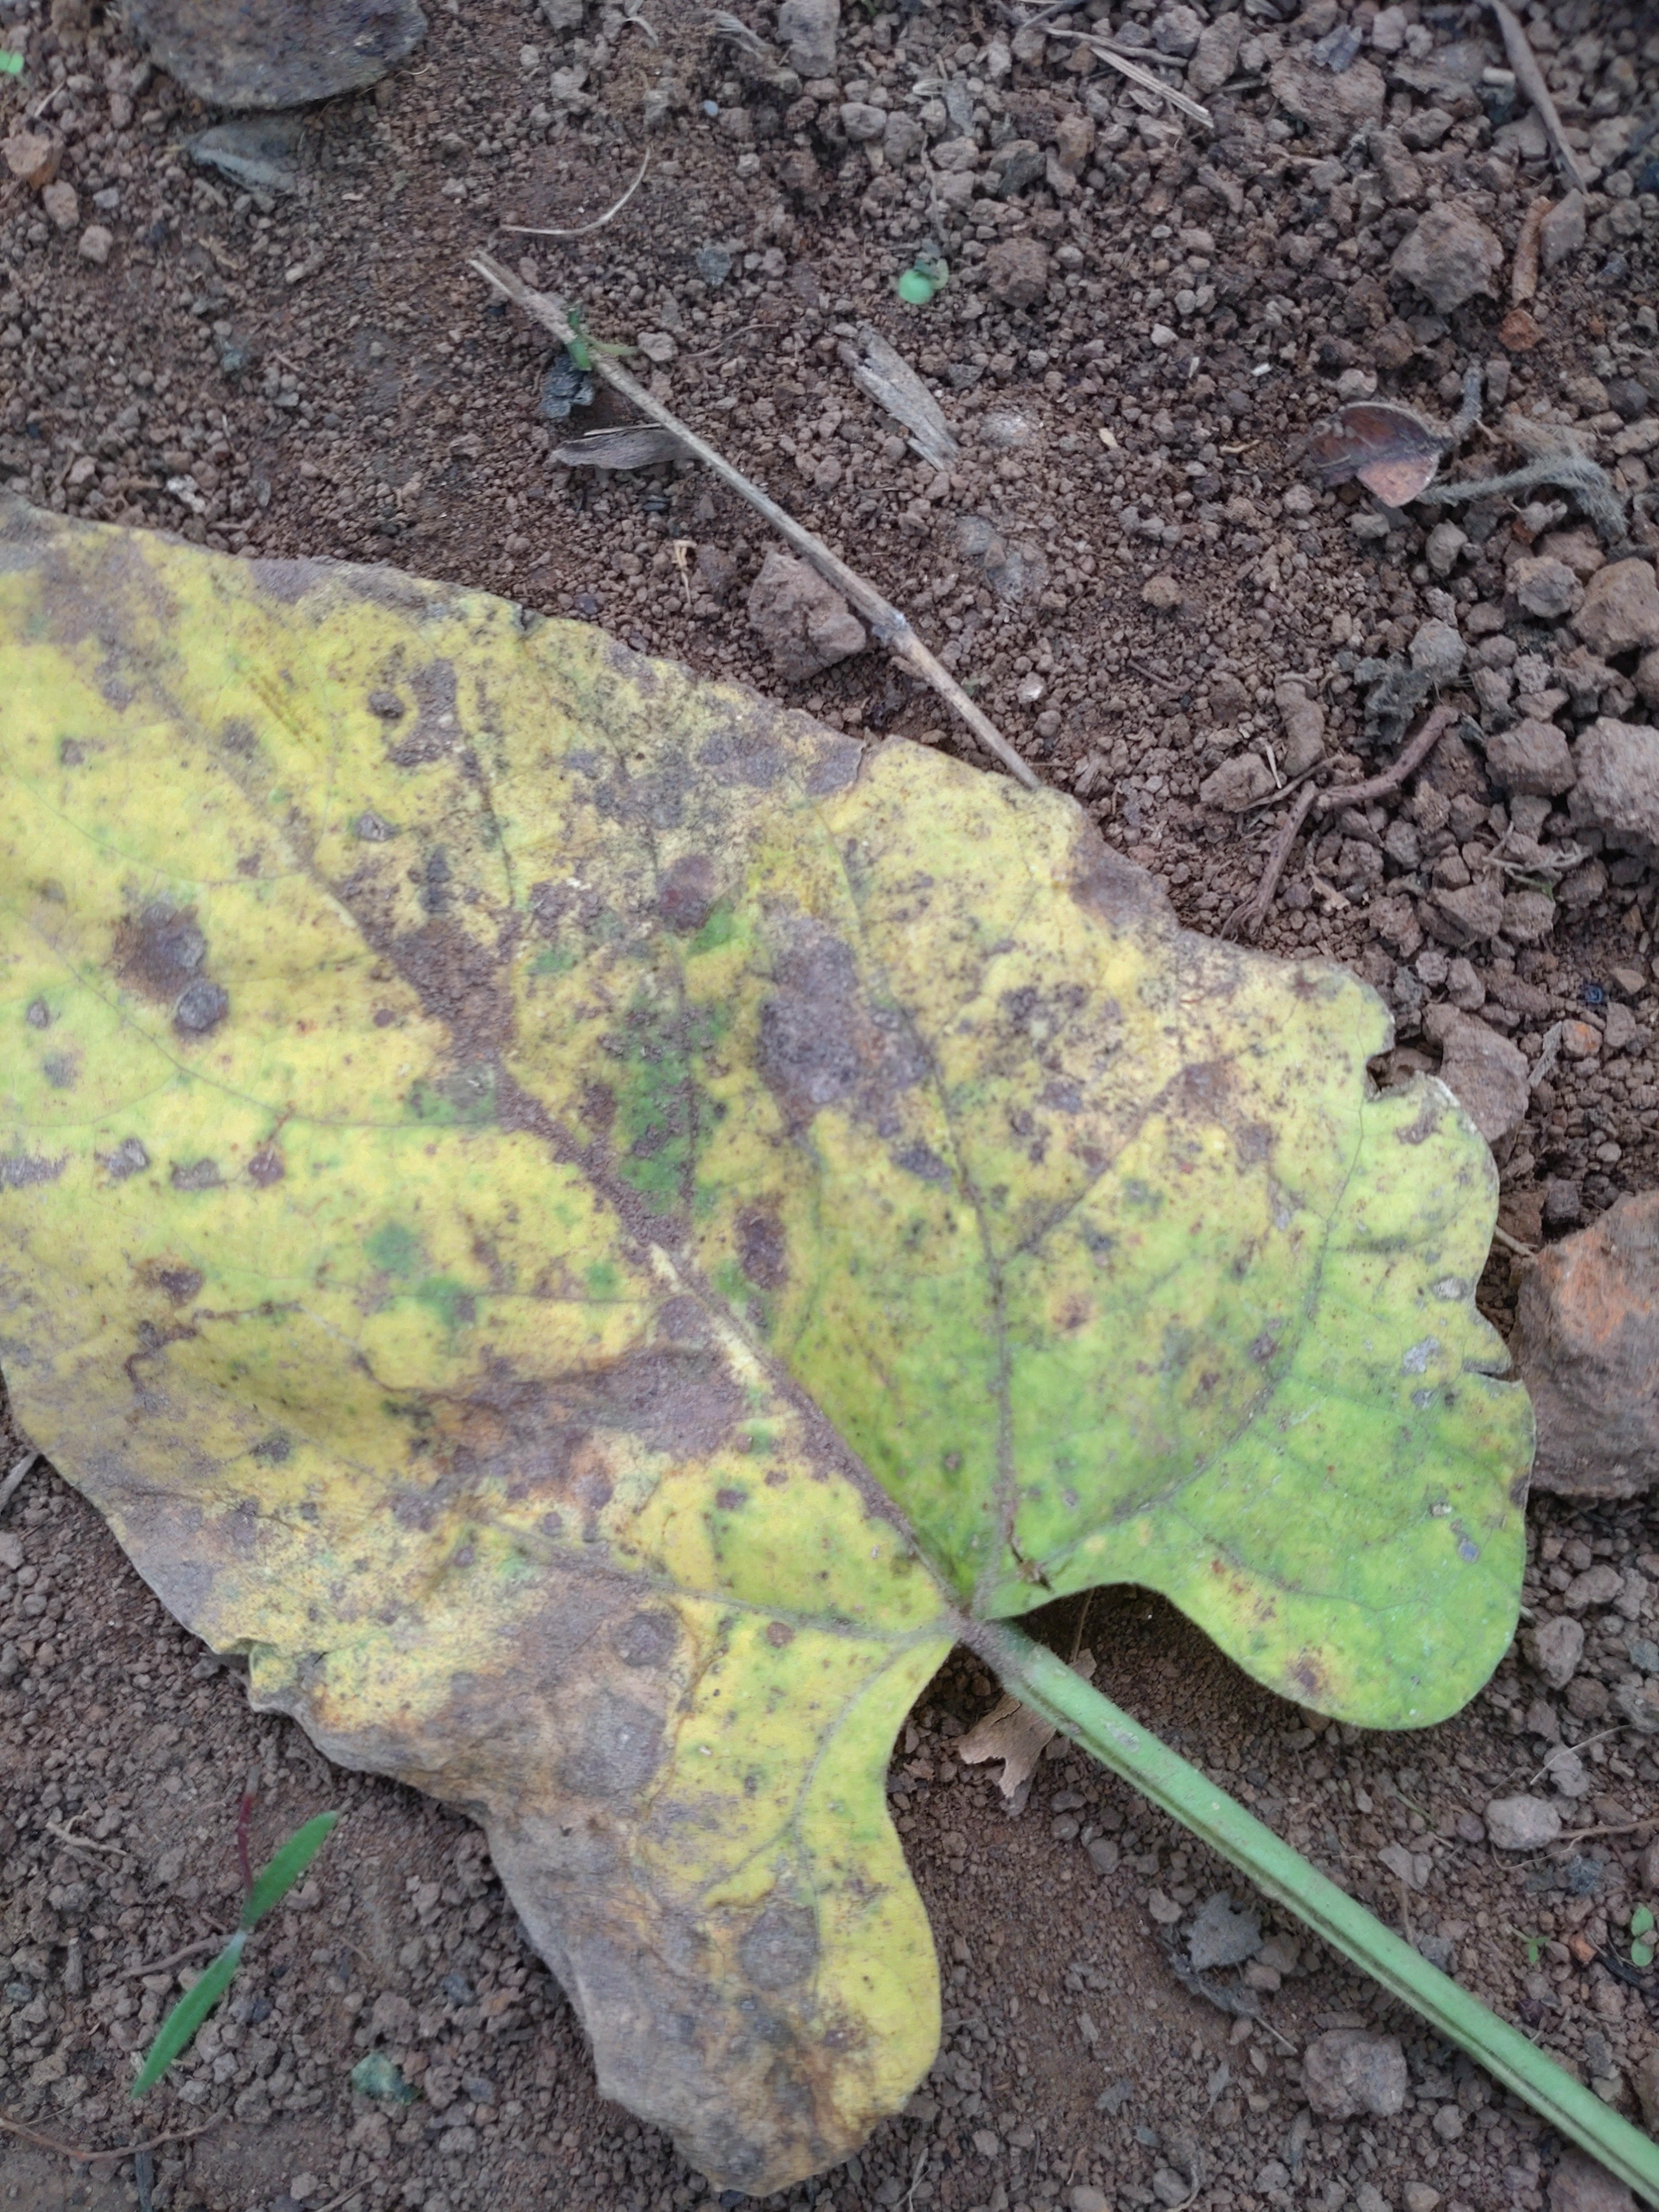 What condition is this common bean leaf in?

anthracnose
